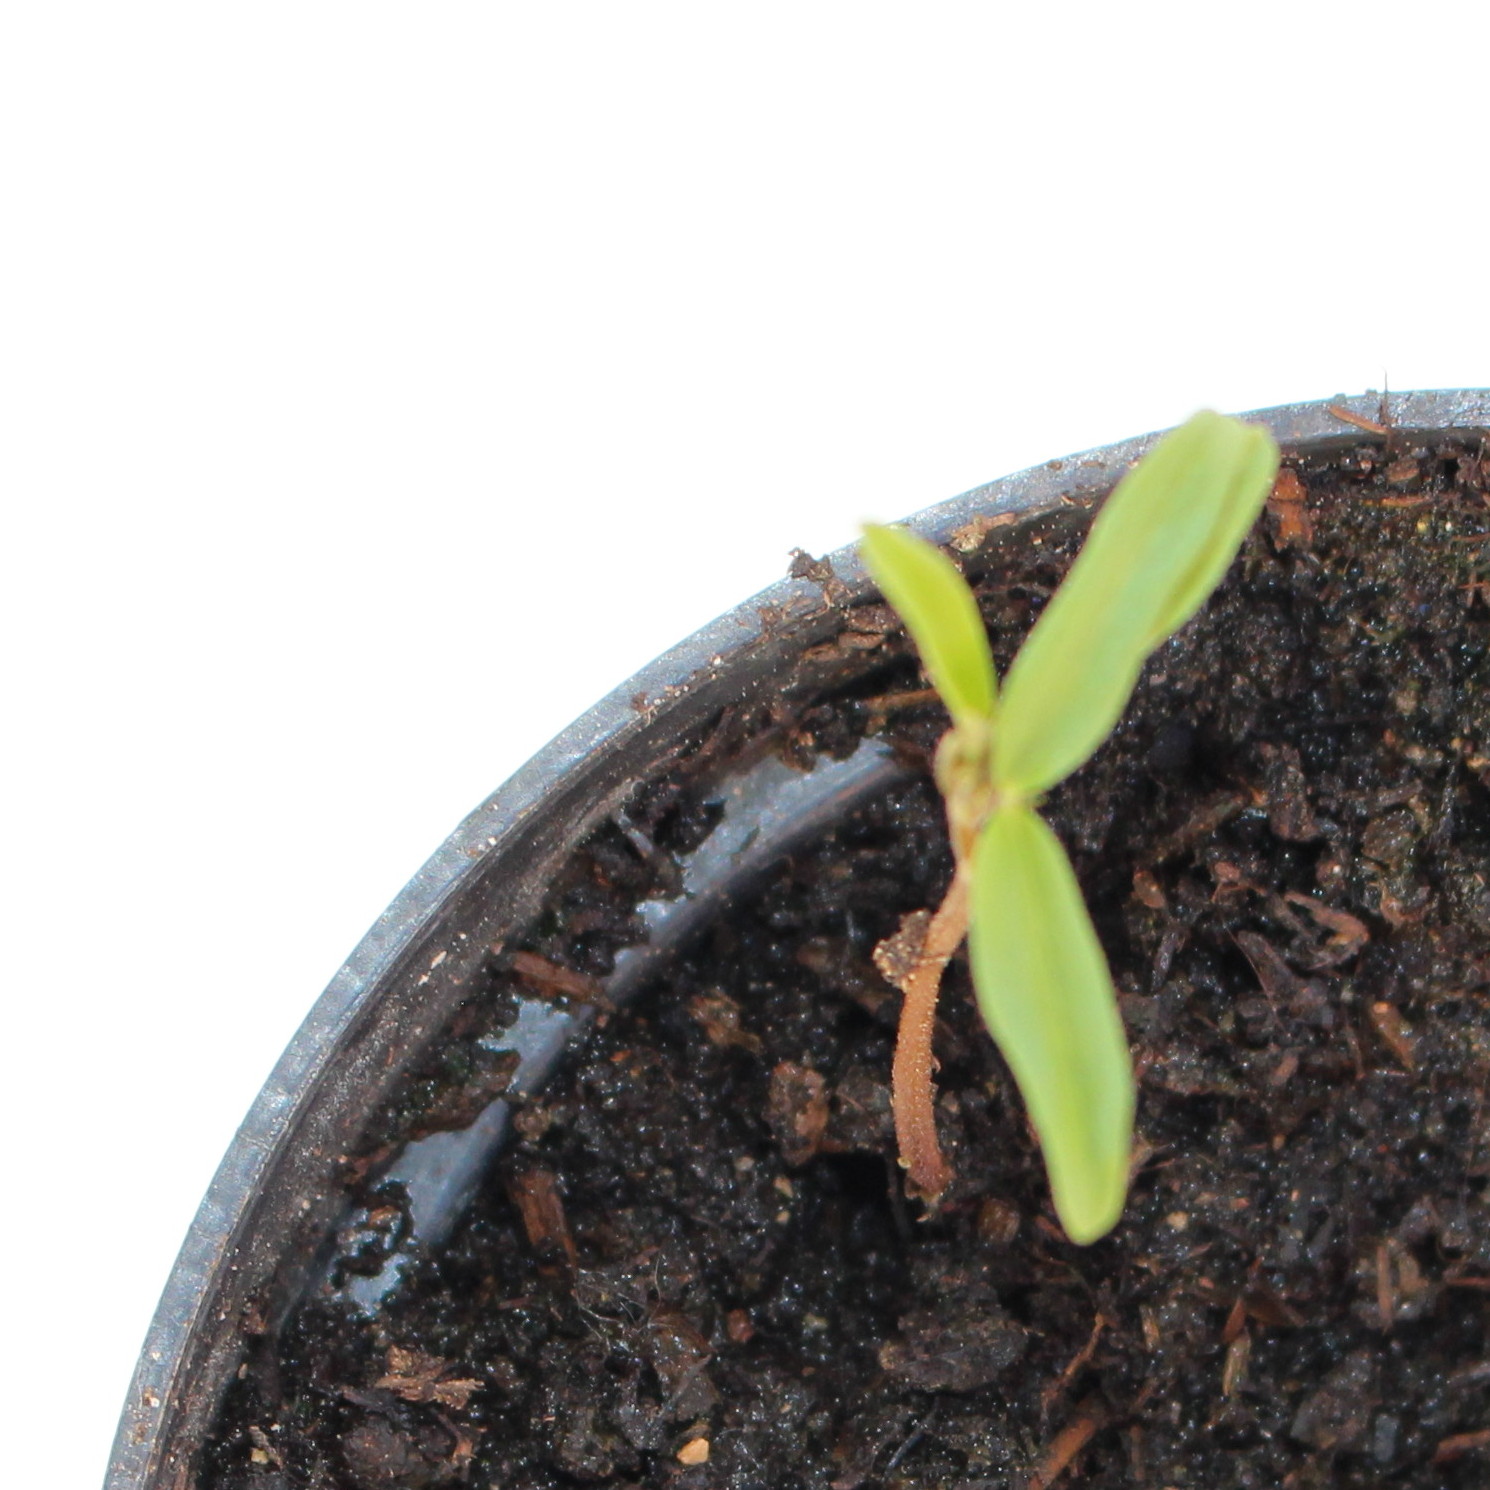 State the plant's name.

Vicia sativa
